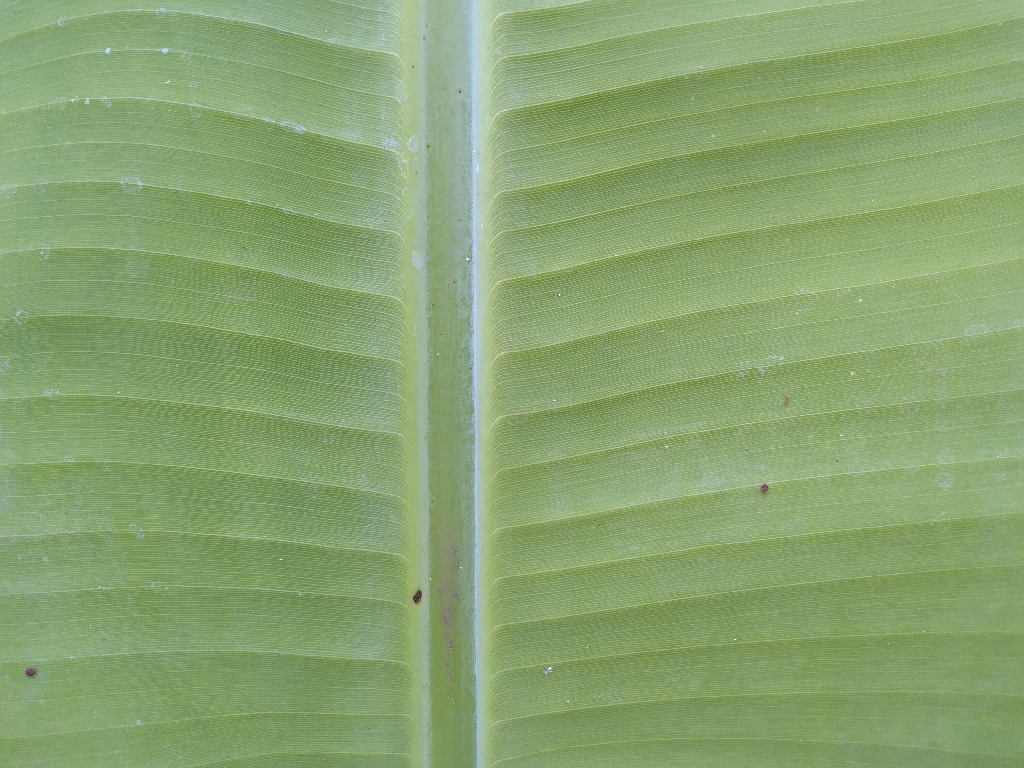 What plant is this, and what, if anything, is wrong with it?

banana, healthy
